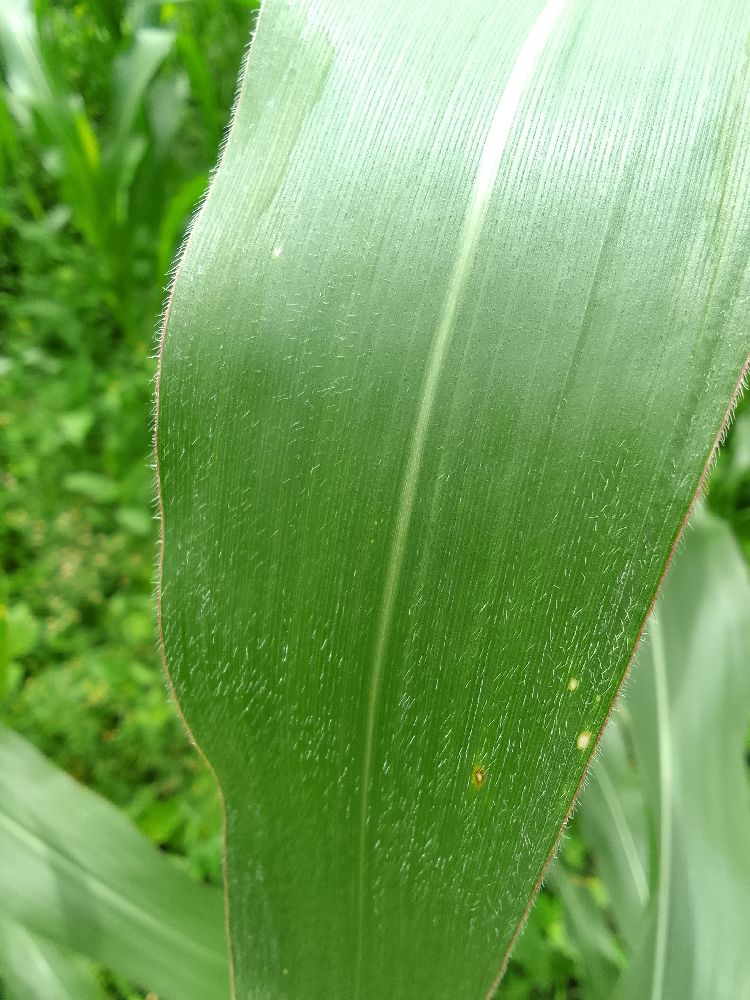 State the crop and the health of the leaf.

maize, healthy
